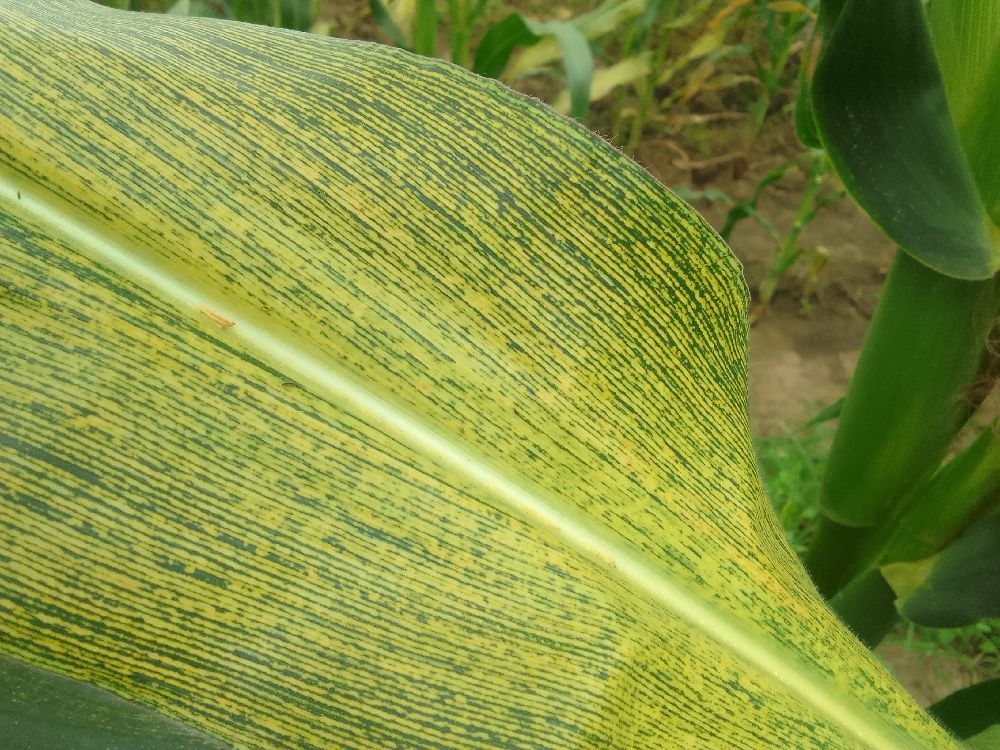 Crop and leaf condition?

maize, maize streak virus
